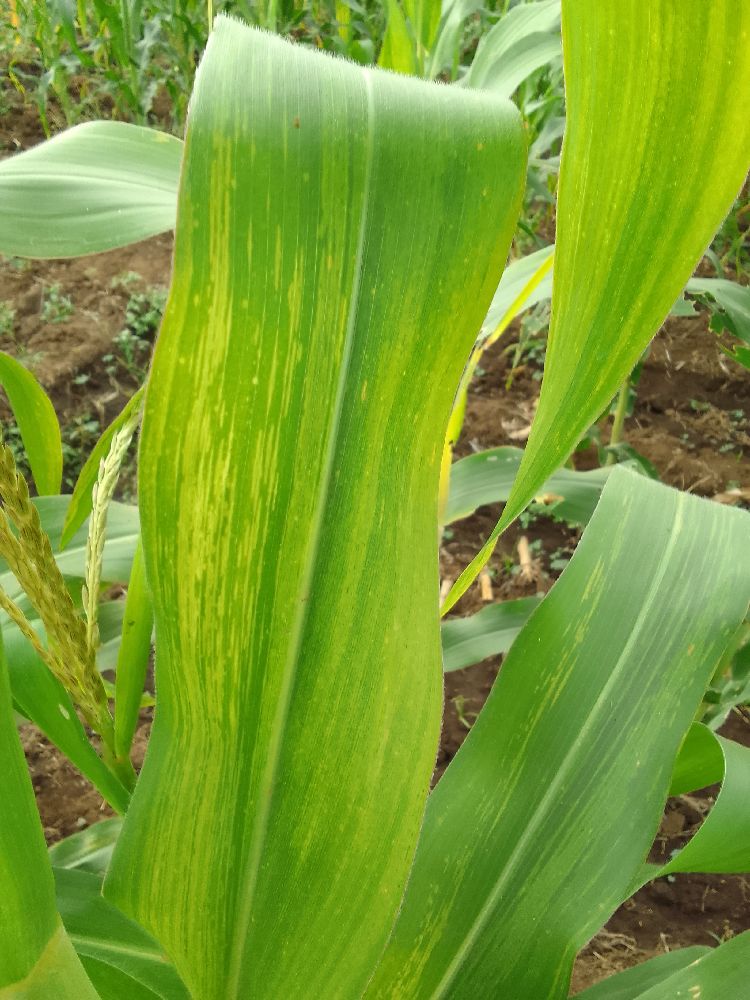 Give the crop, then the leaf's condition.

maize, maize lethal necrosis
